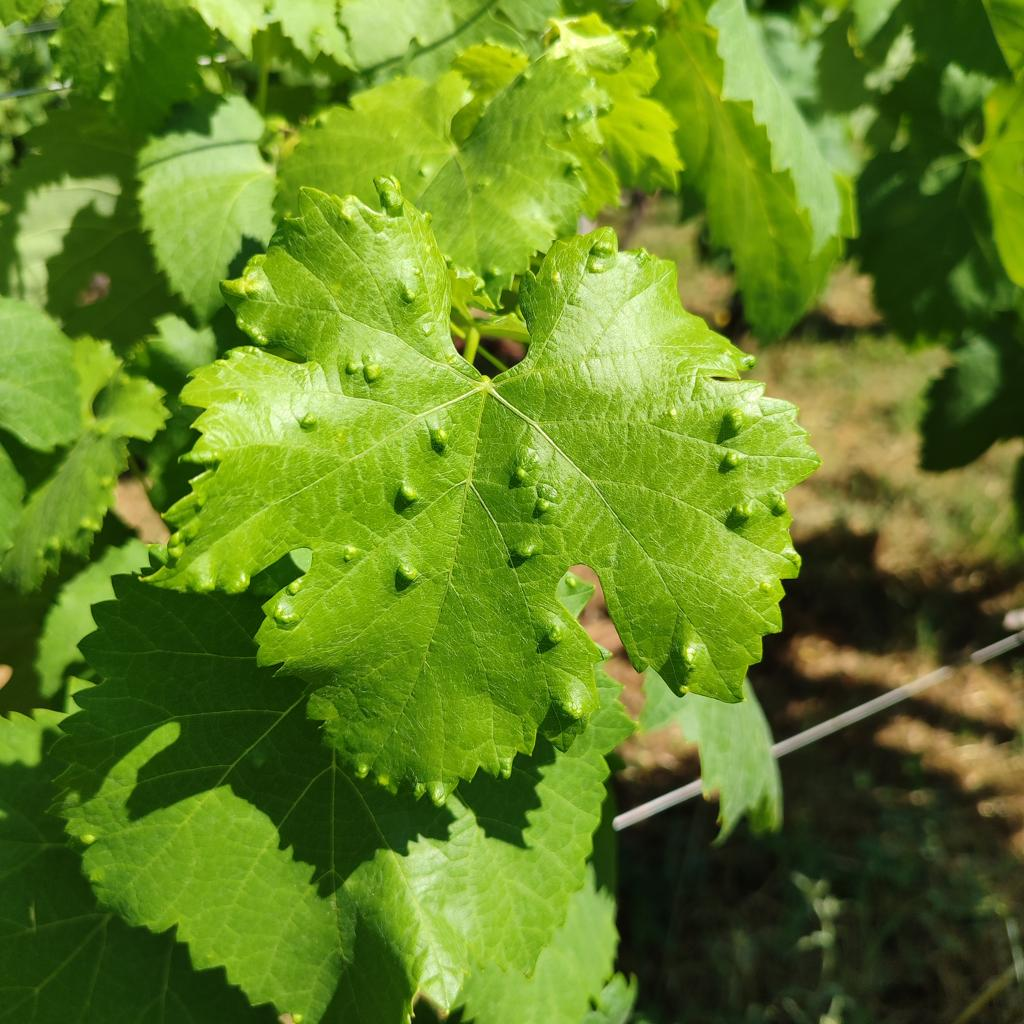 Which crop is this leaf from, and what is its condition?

grapevine, erineum mite
